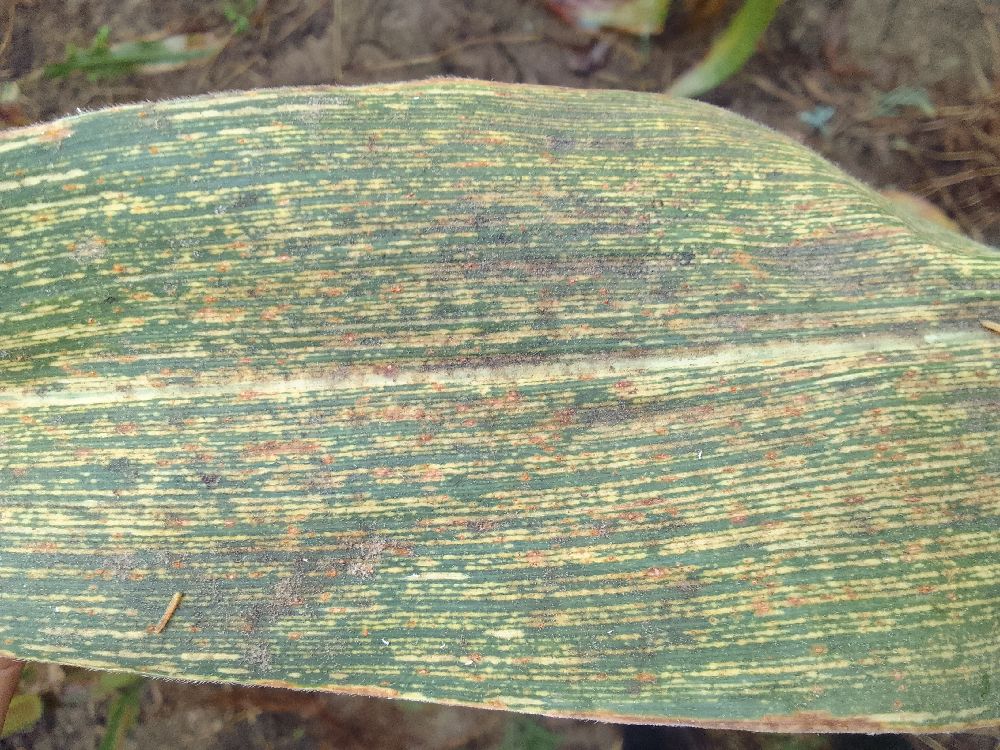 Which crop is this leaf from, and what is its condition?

maize, maize streak virus
